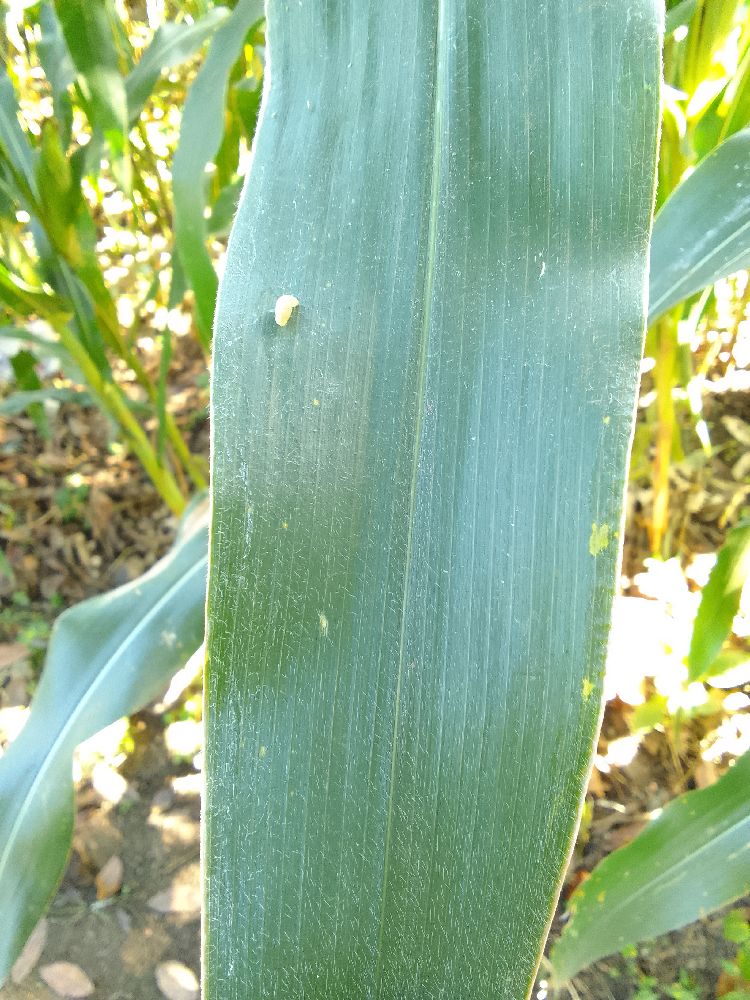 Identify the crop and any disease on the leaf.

maize, healthy
